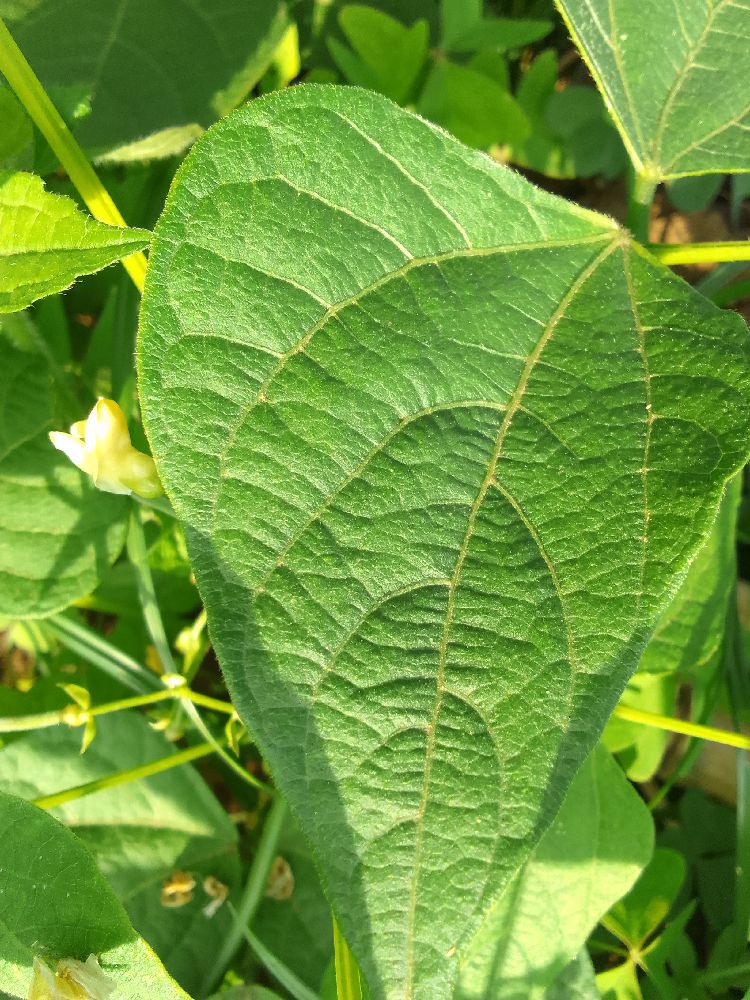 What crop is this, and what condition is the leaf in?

common bean, healthy
